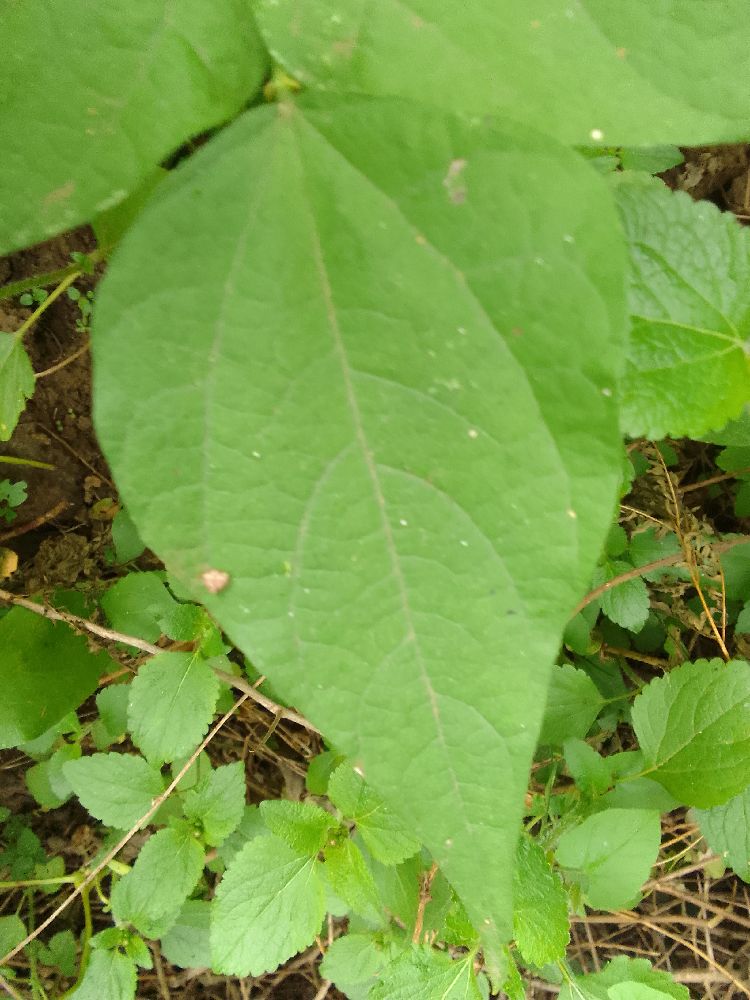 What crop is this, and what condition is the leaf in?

common bean, healthy
